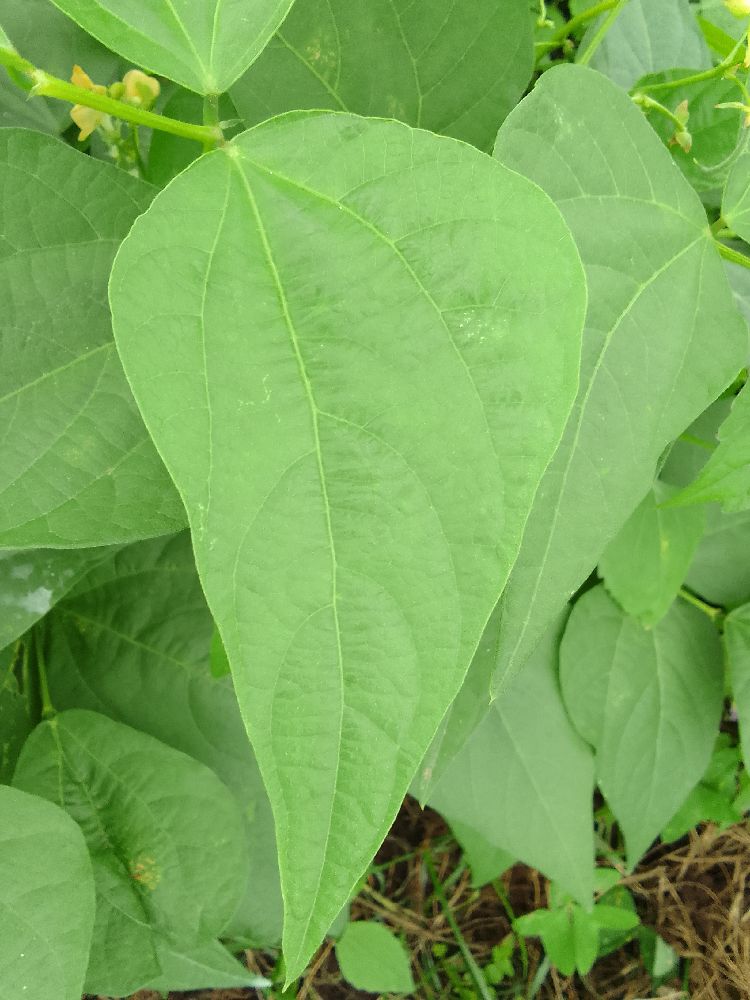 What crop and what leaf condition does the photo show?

common bean, healthy
